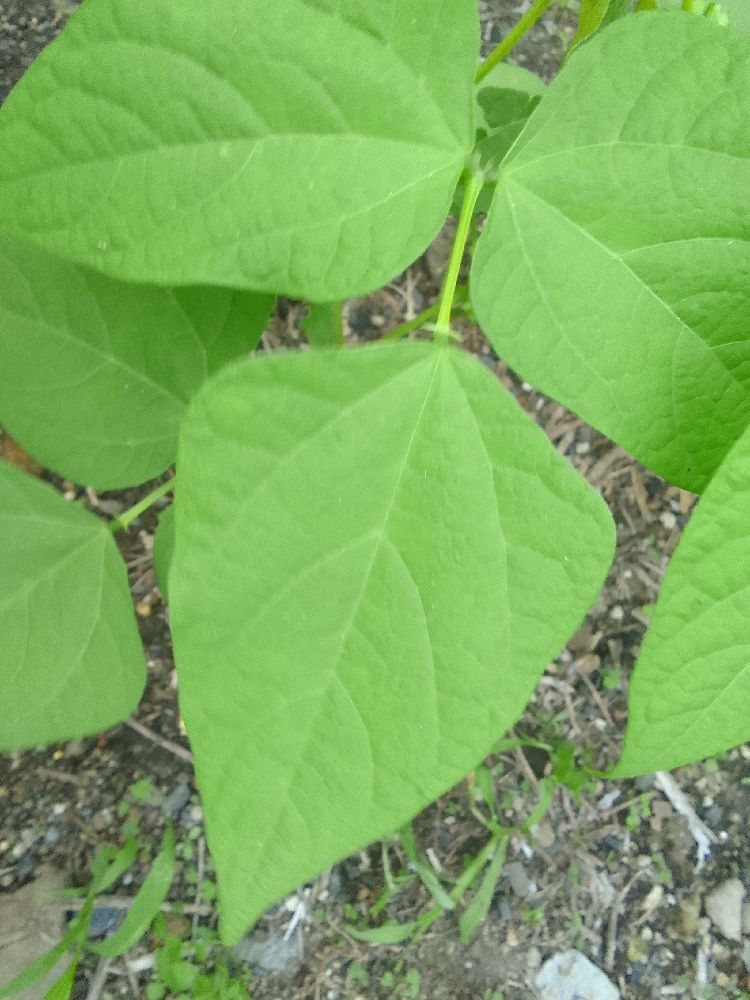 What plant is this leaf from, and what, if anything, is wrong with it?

common bean, healthy
